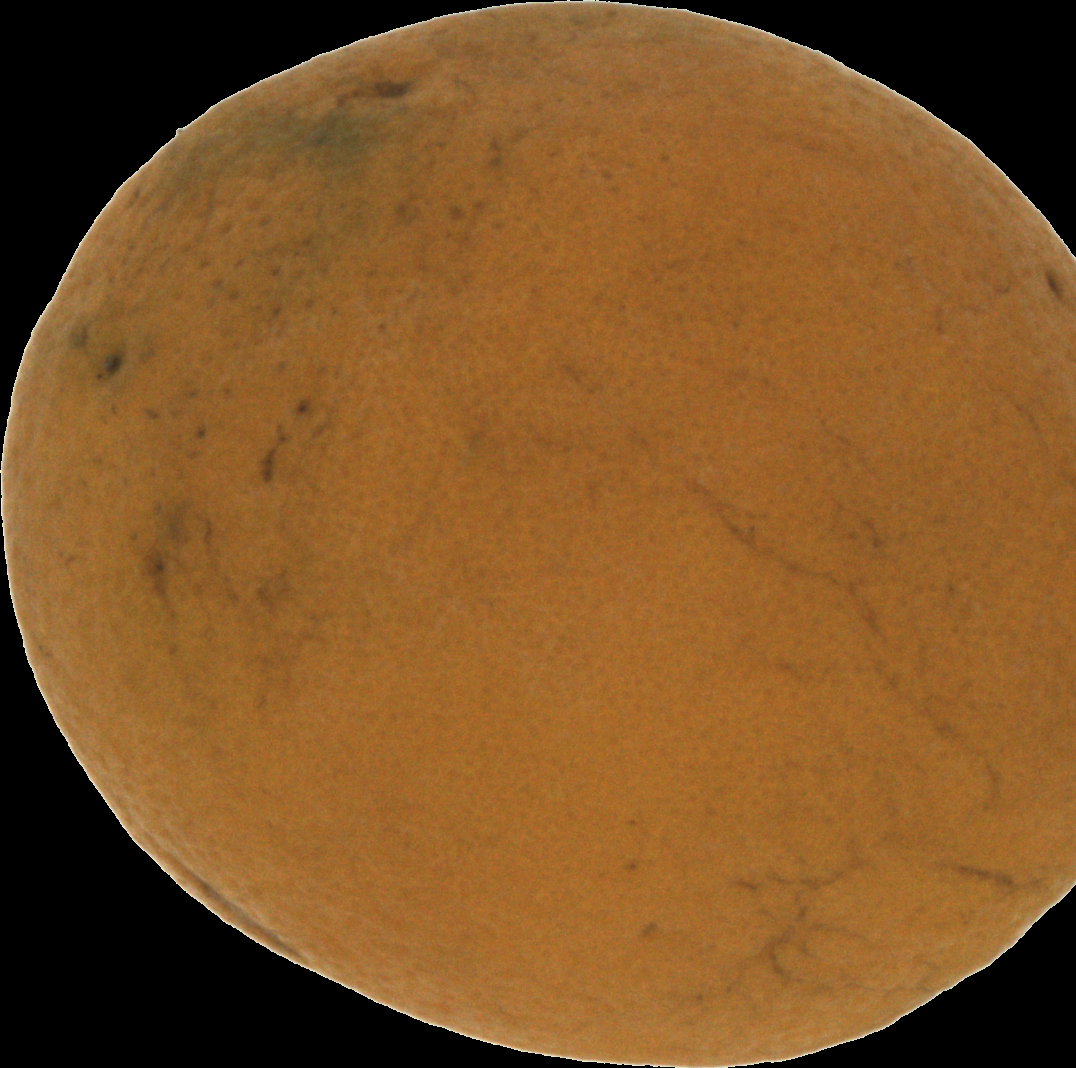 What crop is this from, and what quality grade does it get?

orange, bad
